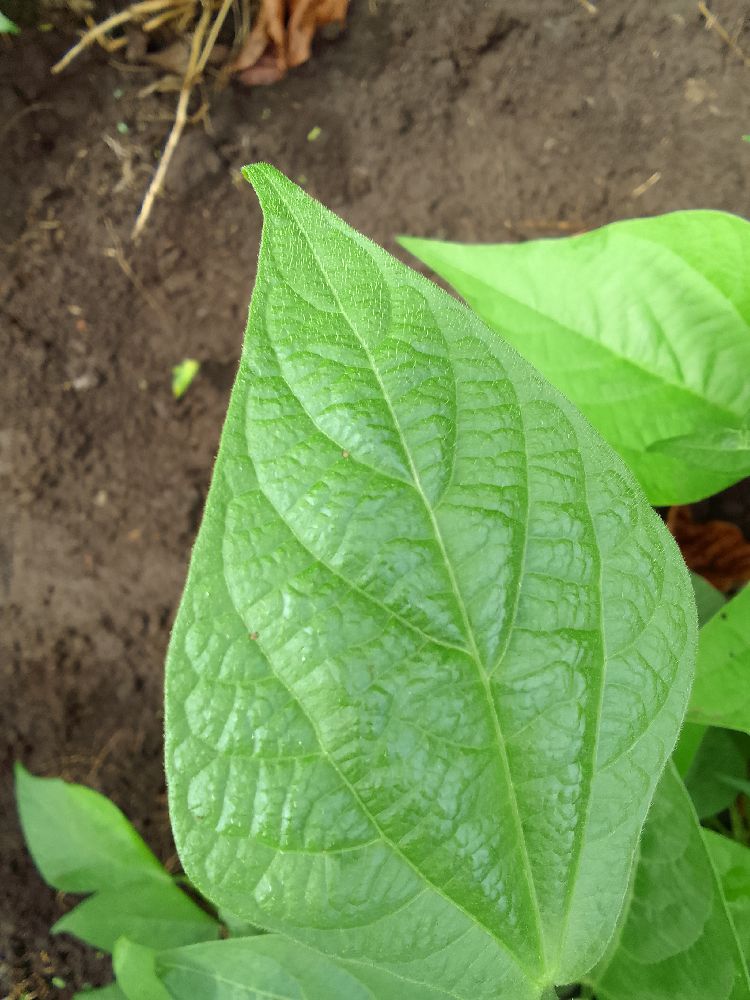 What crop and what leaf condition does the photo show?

common bean, healthy
